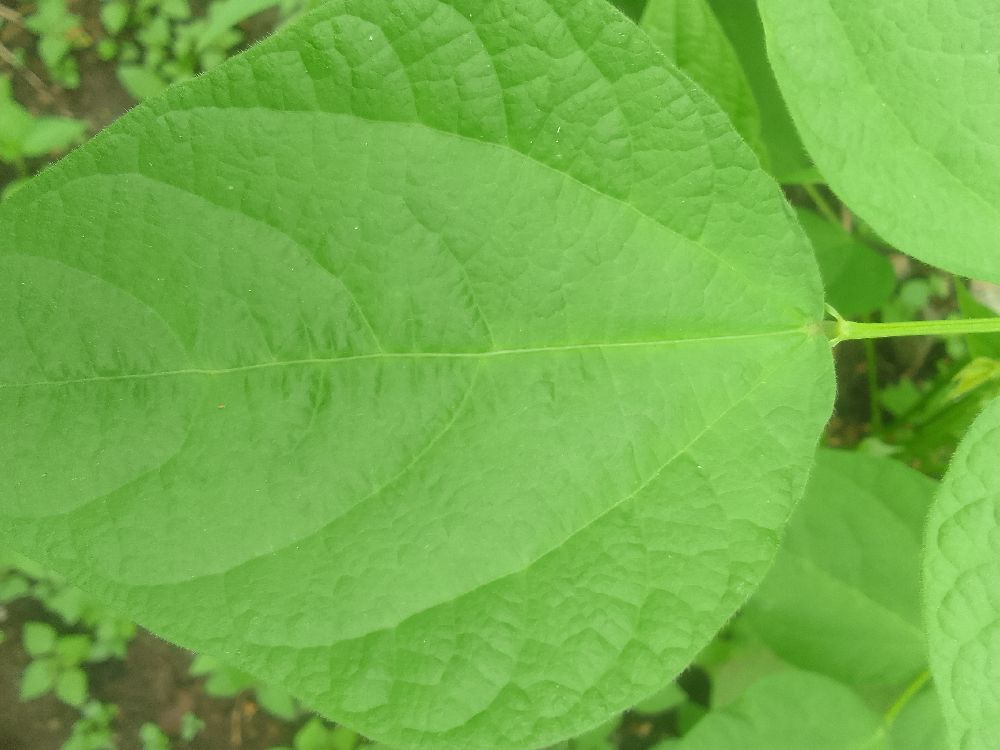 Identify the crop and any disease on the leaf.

common bean, healthy
